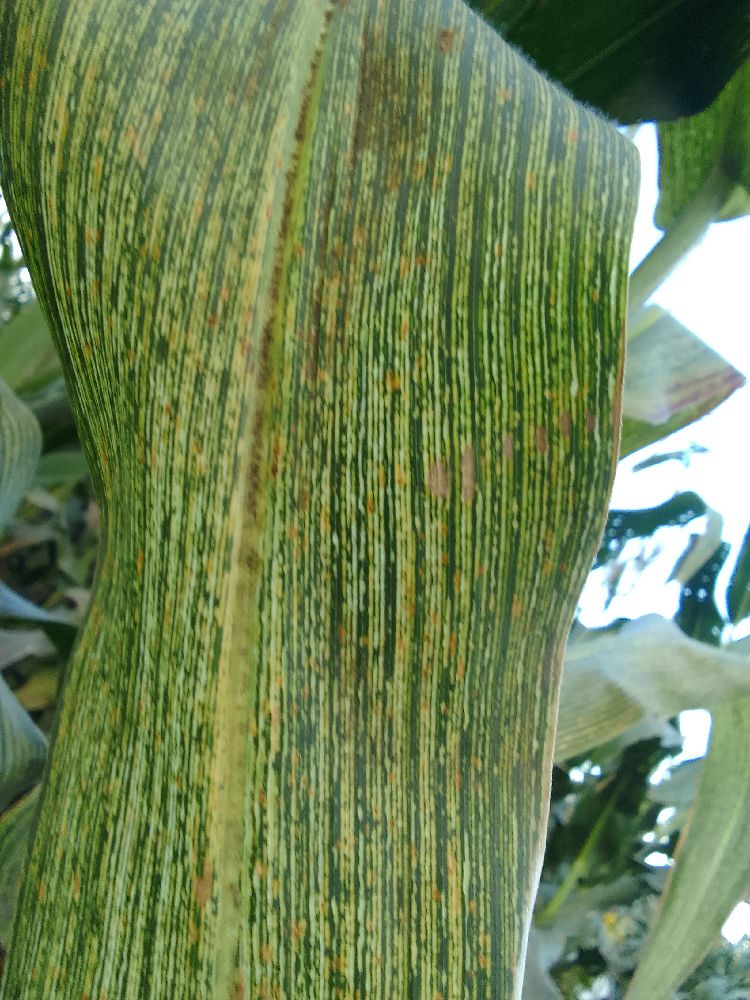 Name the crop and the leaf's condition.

maize, maize streak virus
